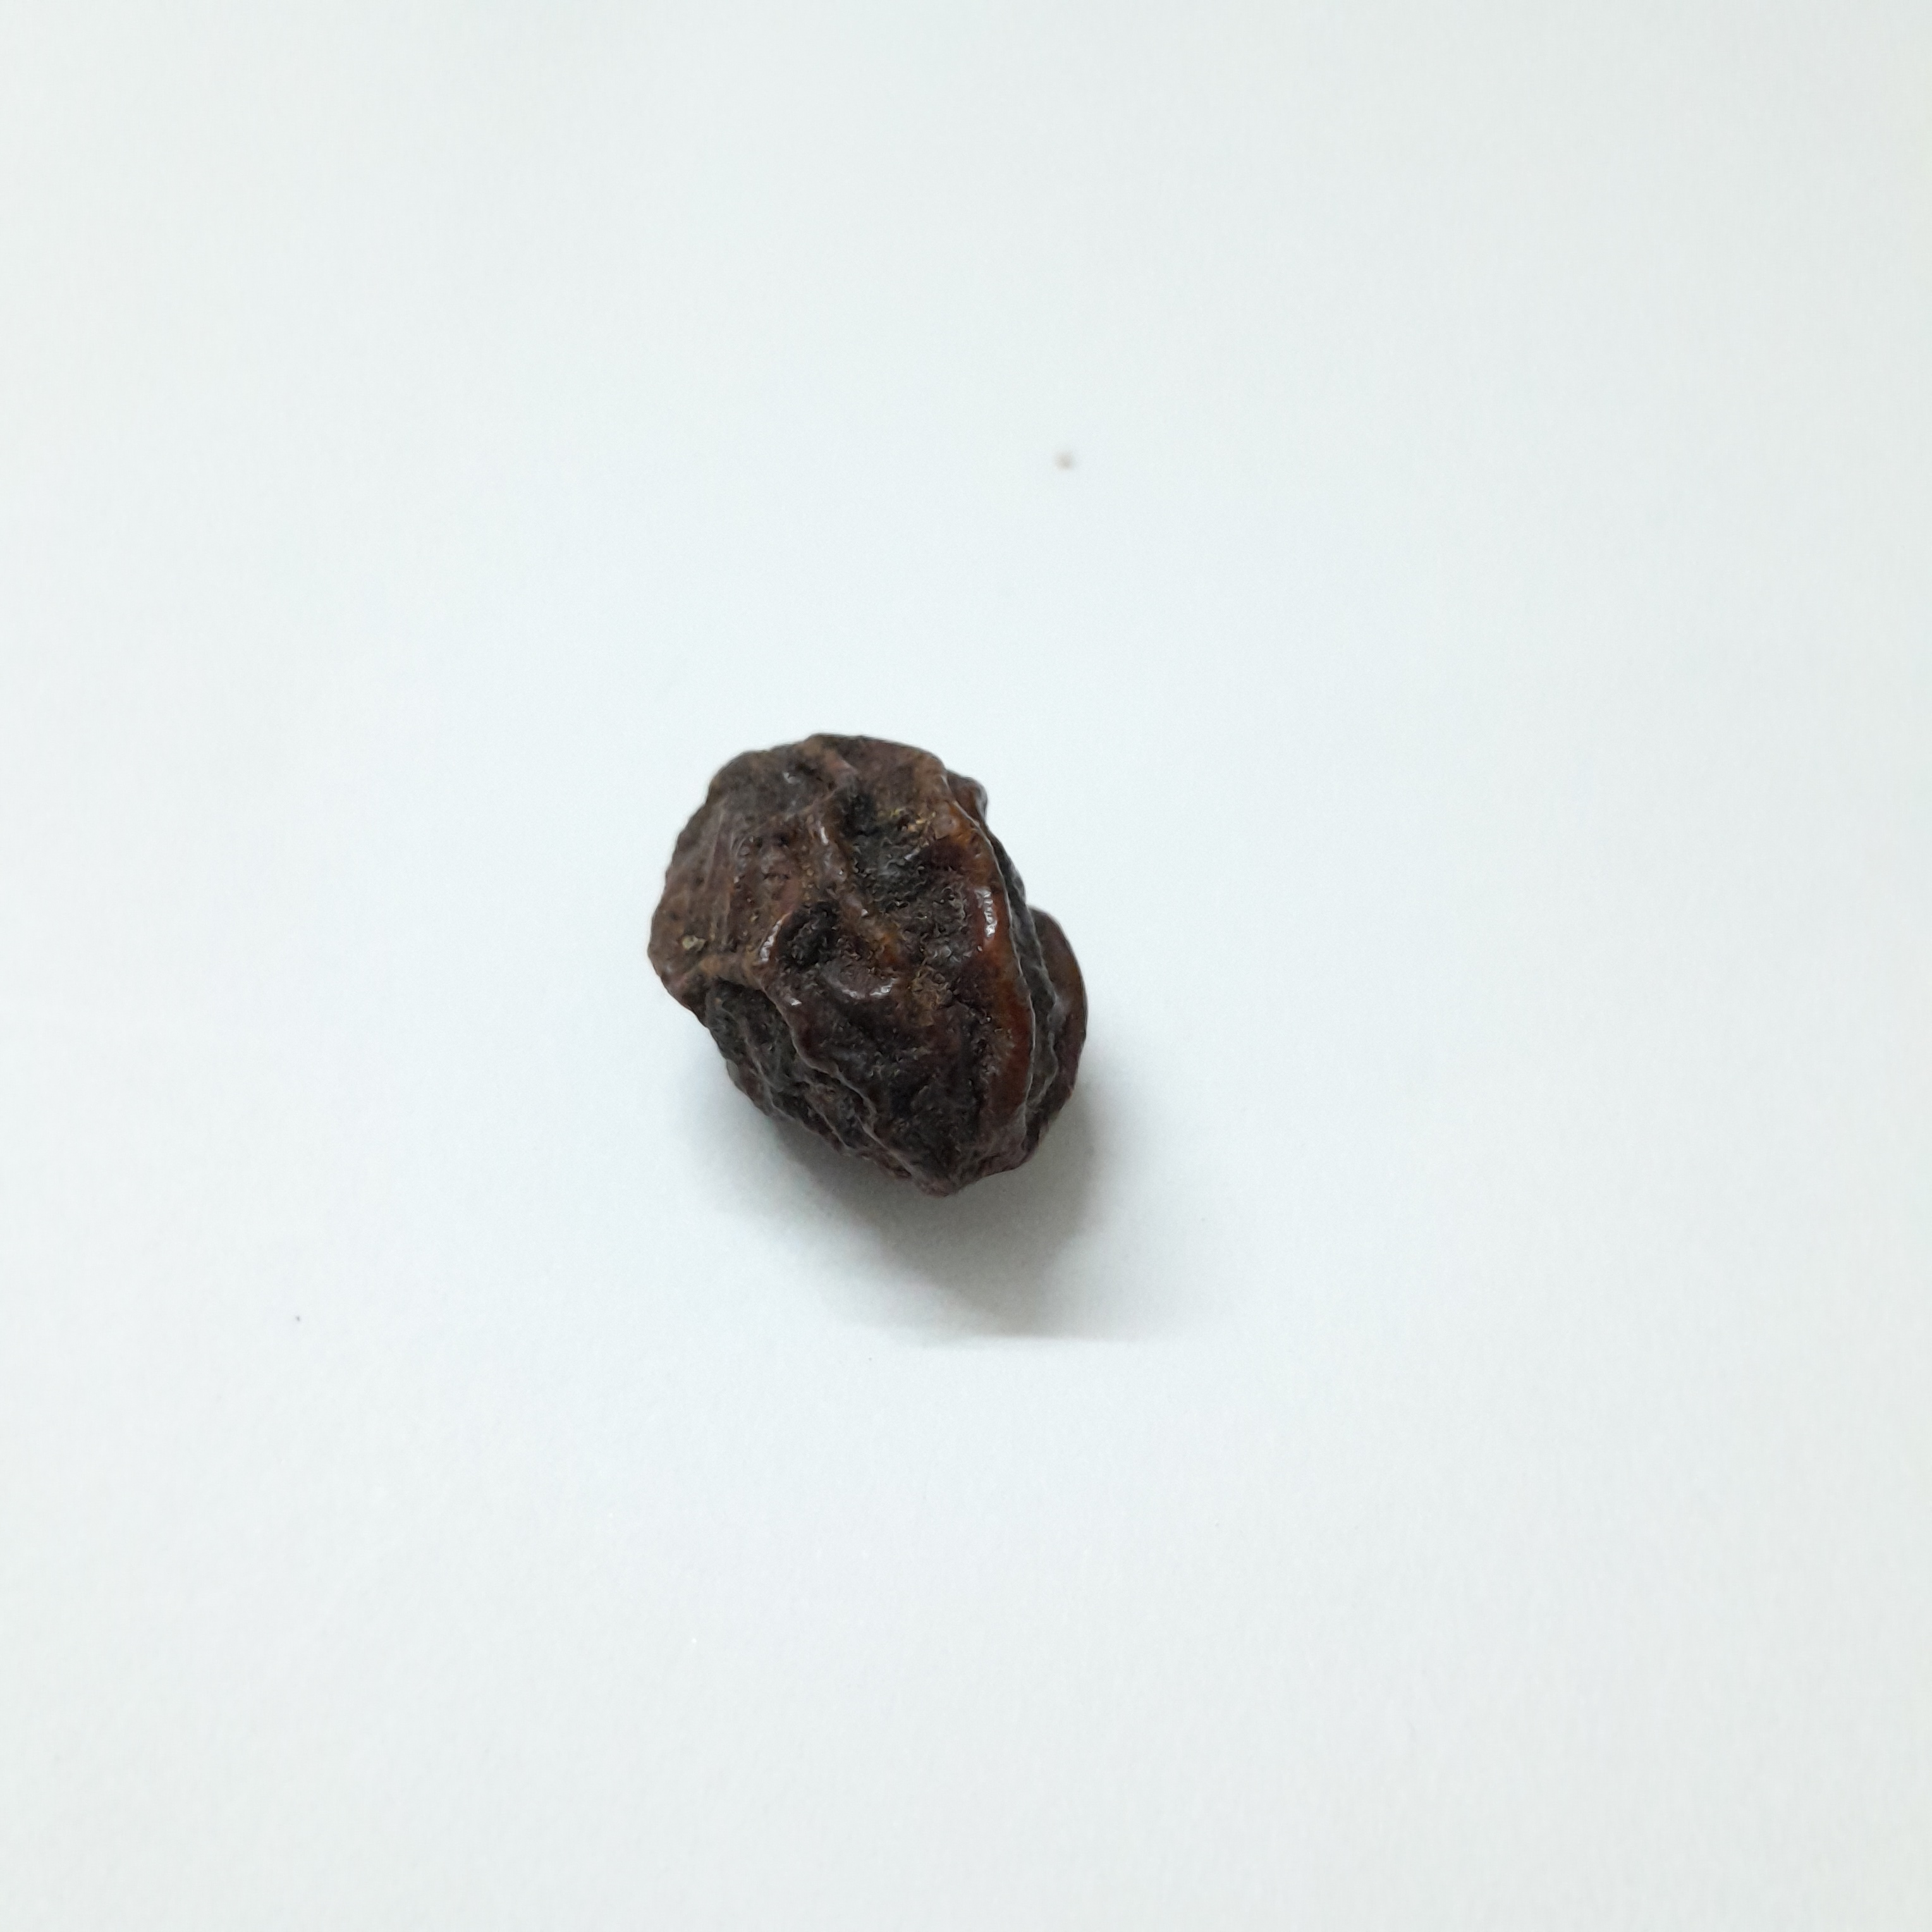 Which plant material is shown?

kadukharik
